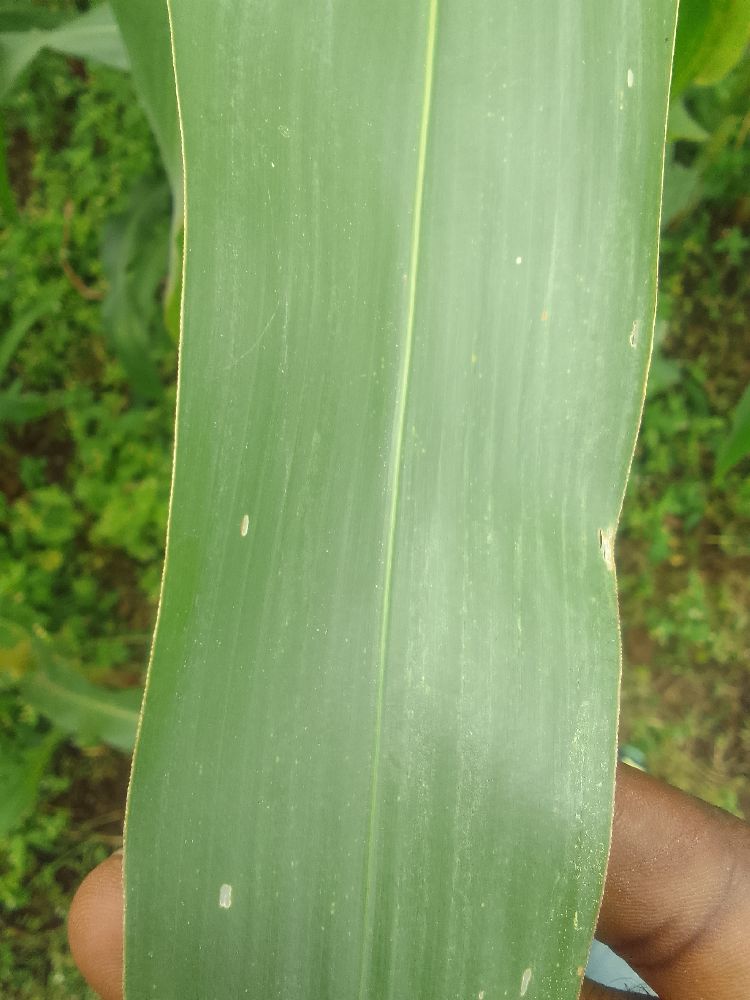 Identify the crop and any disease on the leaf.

maize, healthy
